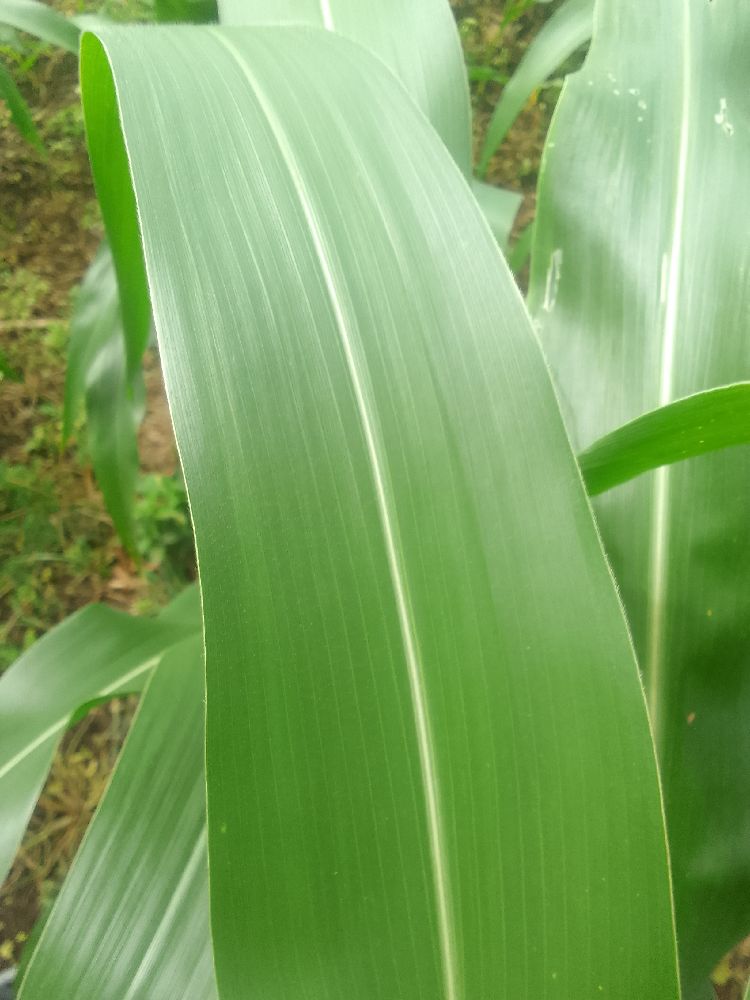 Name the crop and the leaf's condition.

maize, healthy
